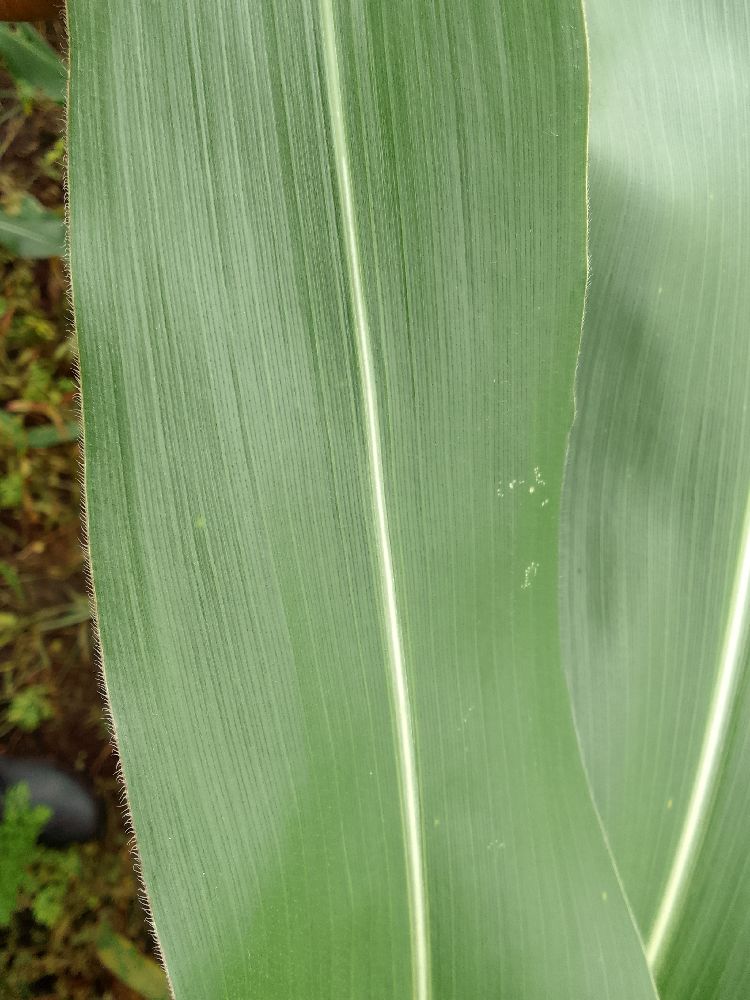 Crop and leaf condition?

maize, healthy
